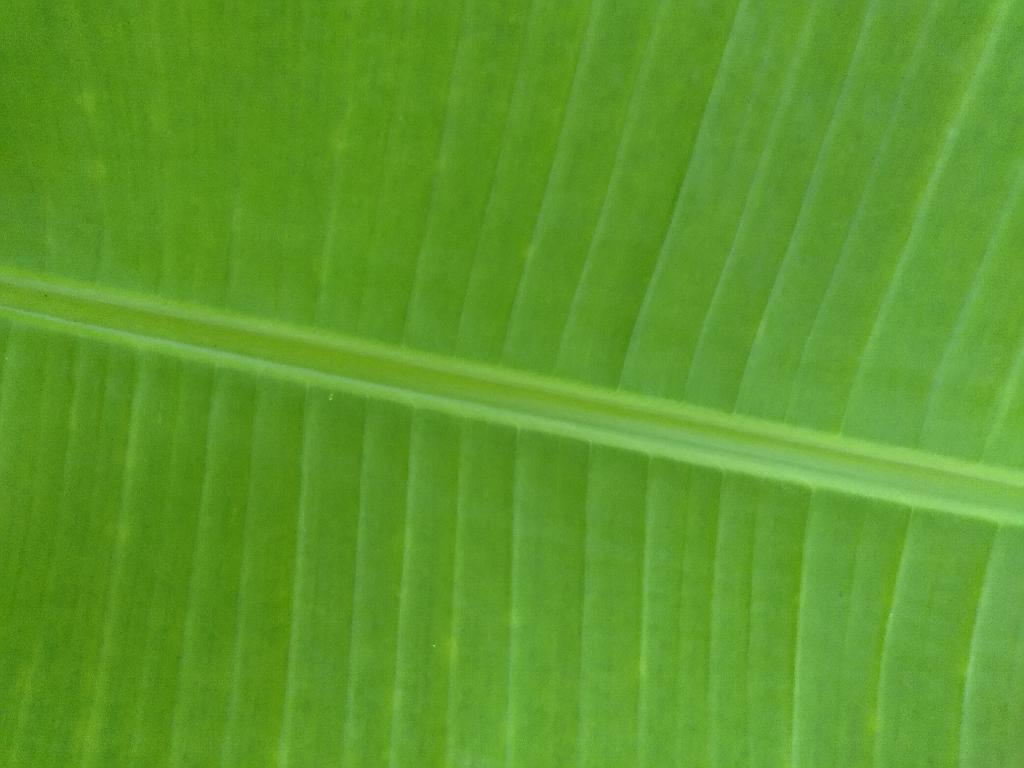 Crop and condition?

banana, healthy
